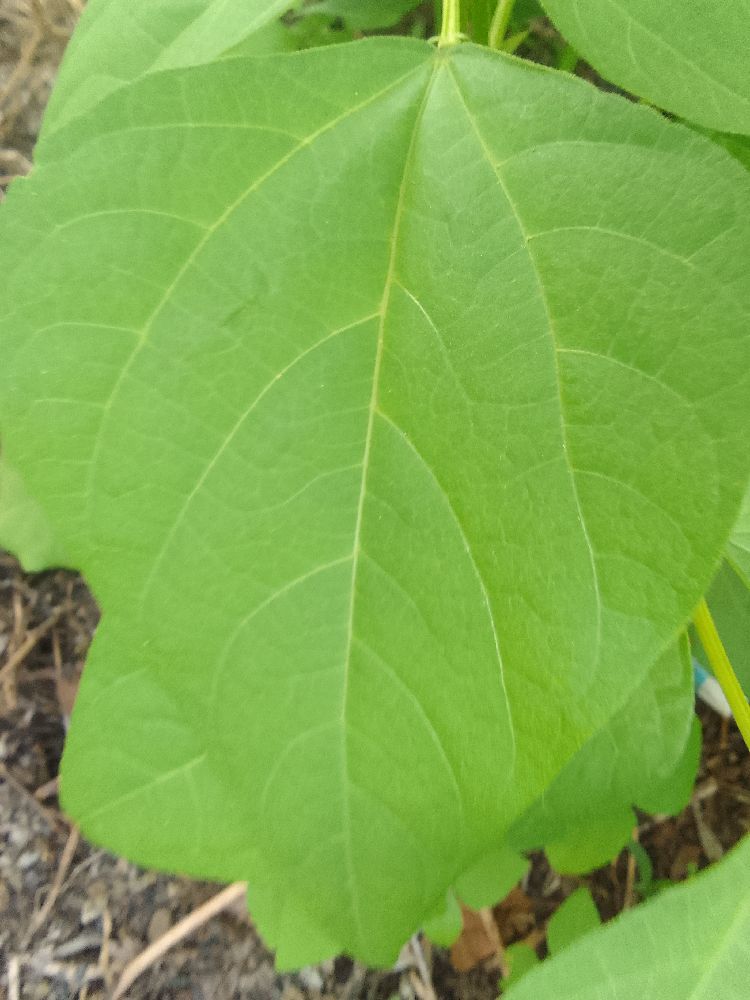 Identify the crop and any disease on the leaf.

common bean, healthy
